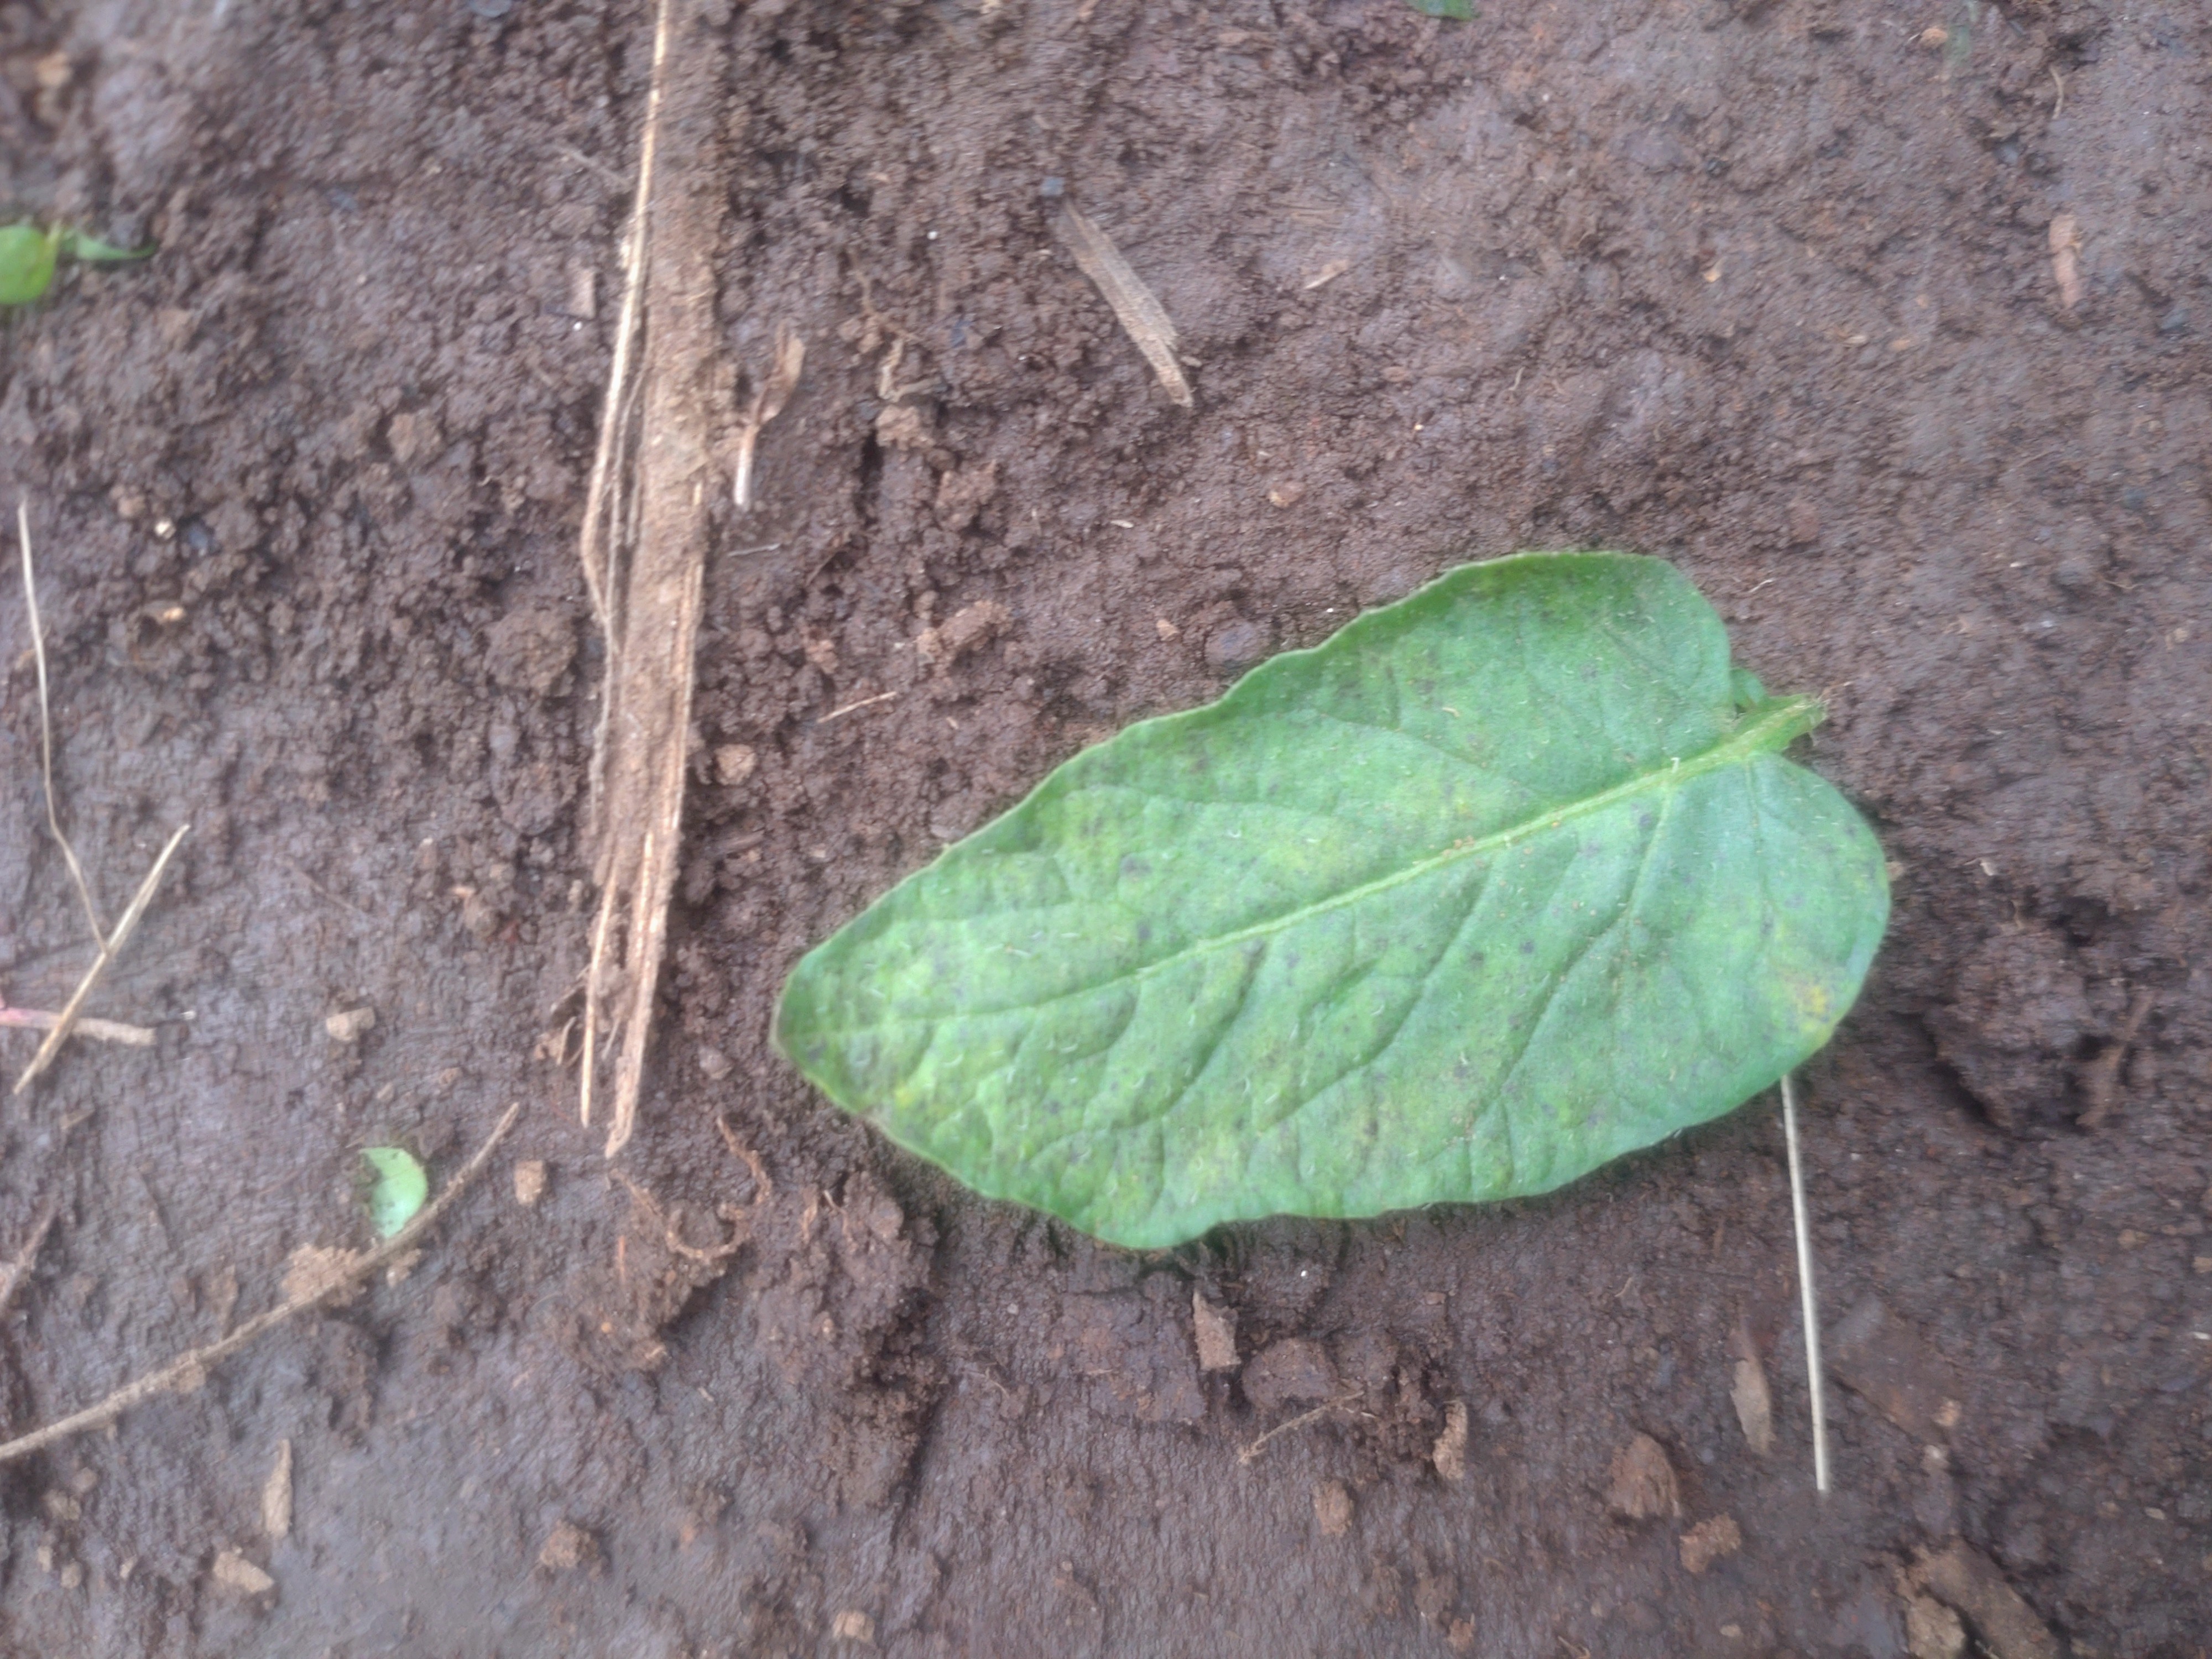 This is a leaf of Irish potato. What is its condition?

late blight
